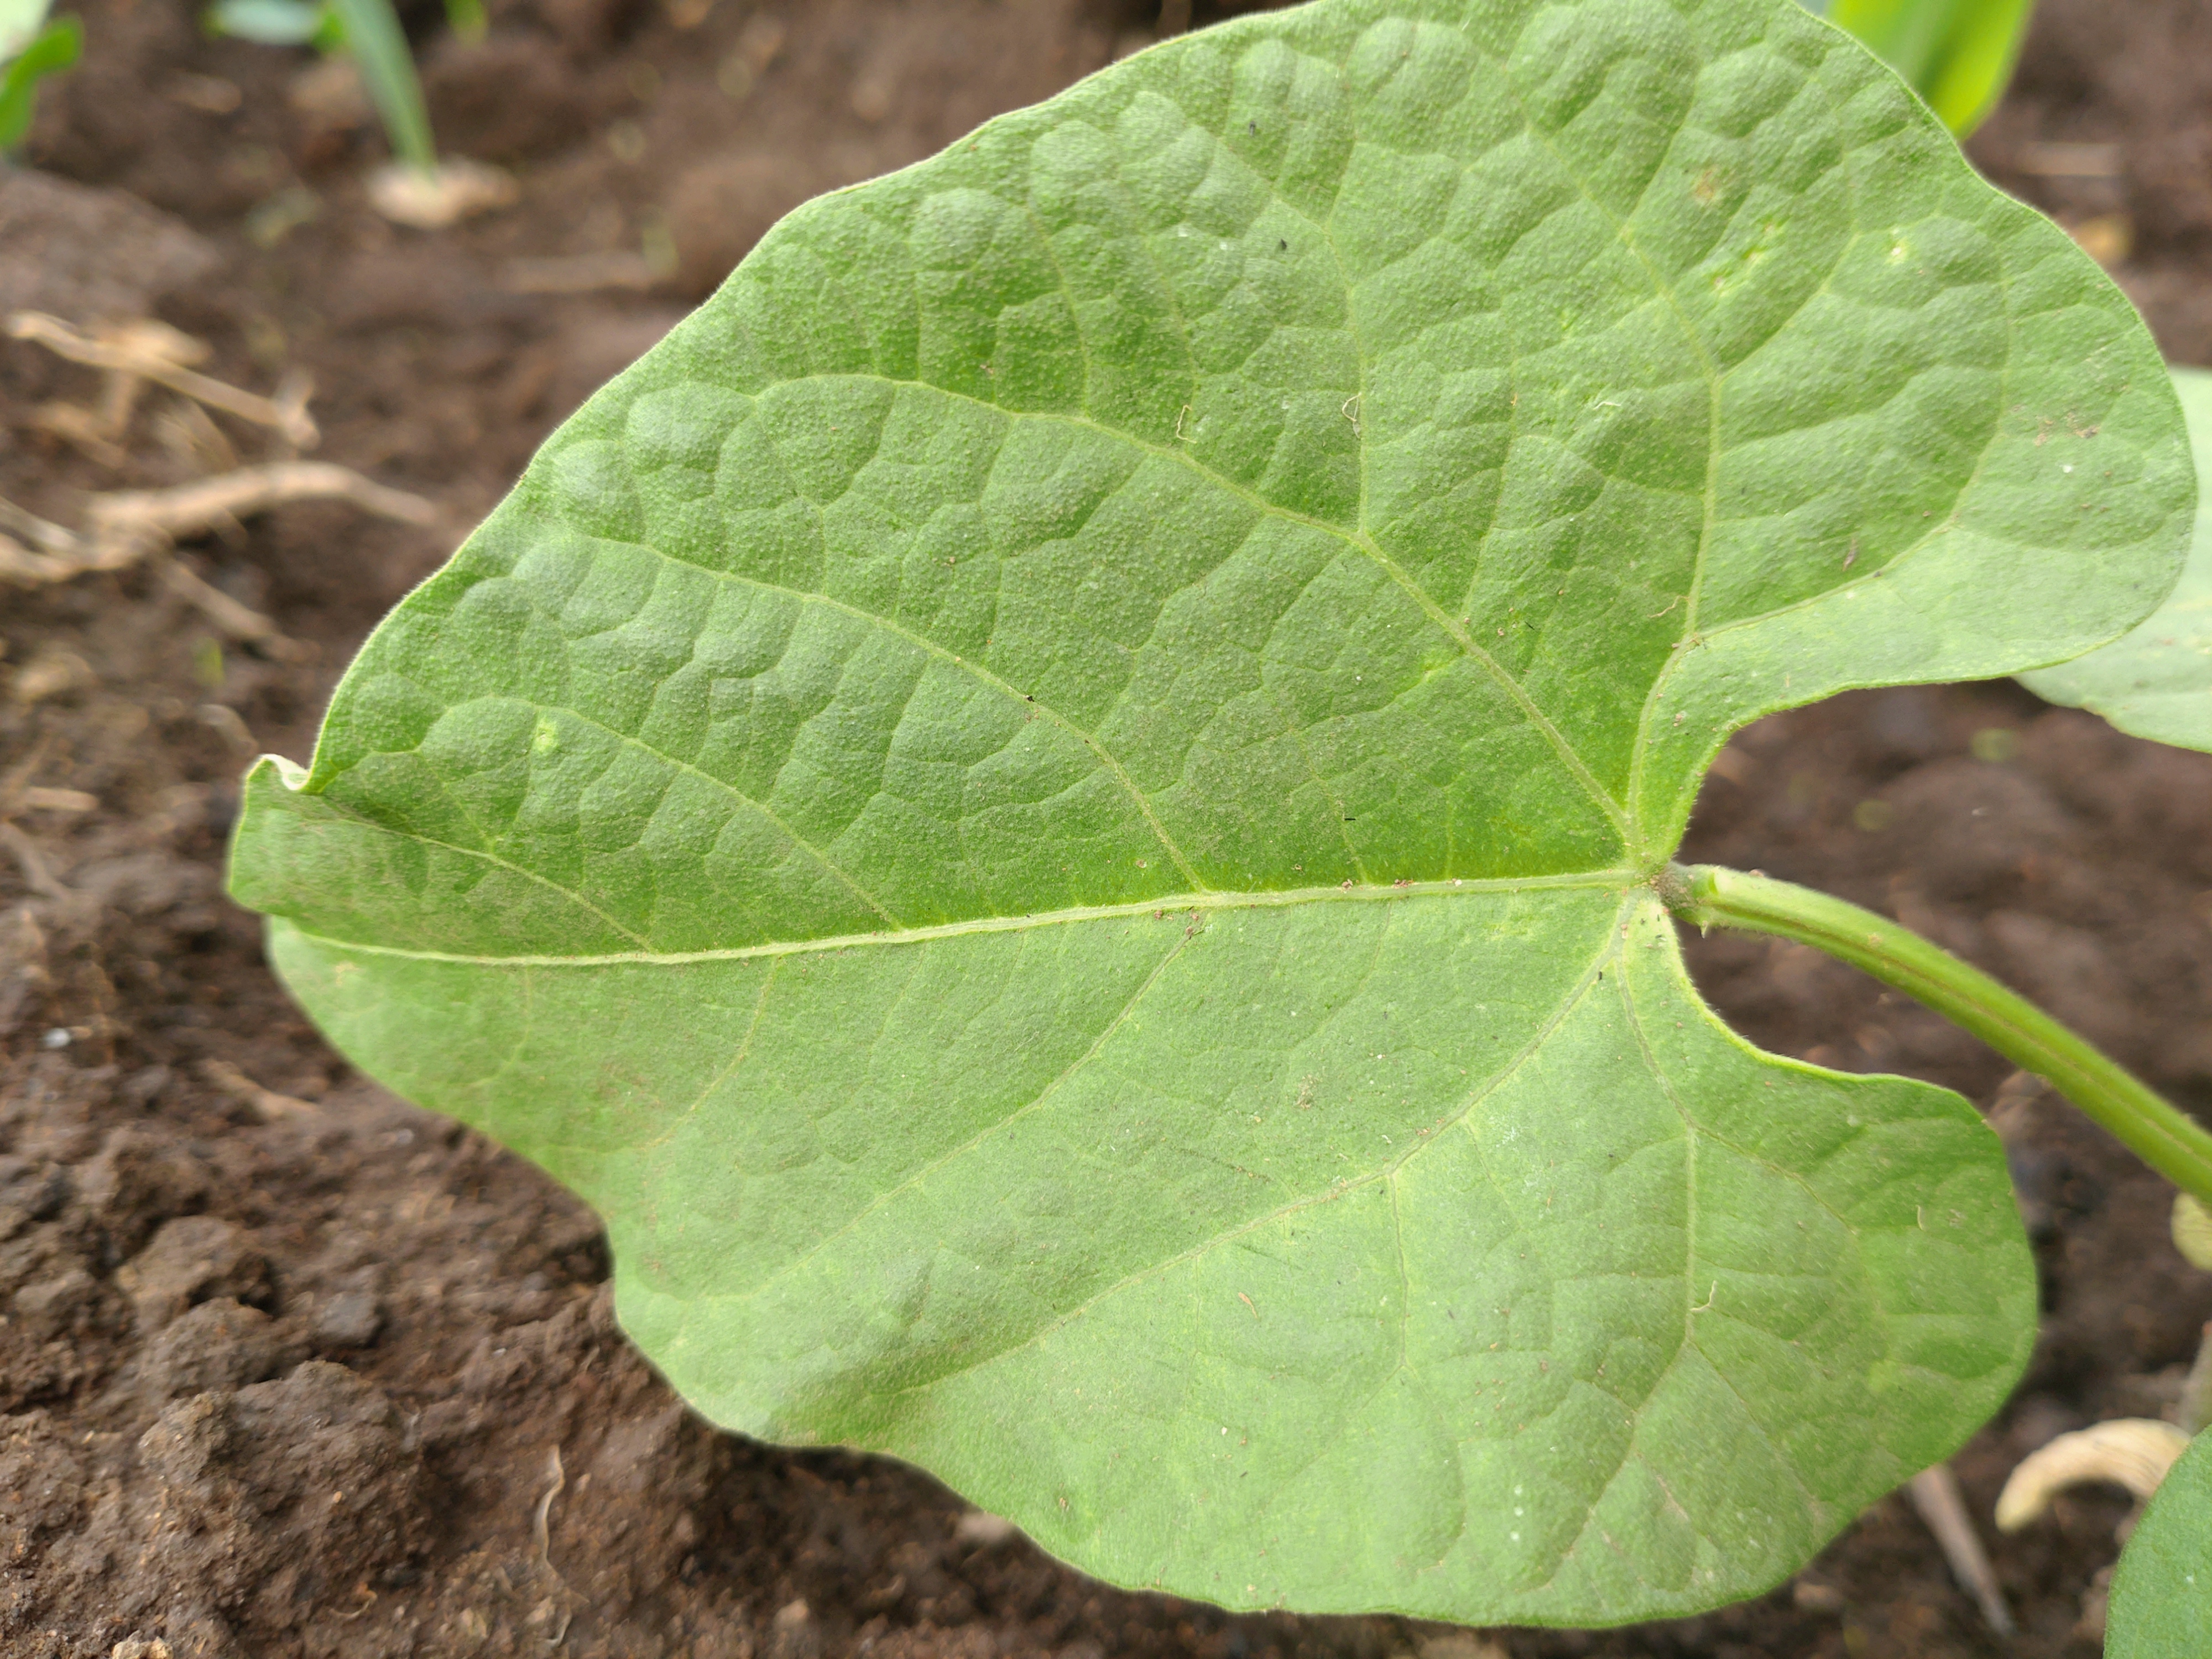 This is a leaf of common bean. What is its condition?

healthy
